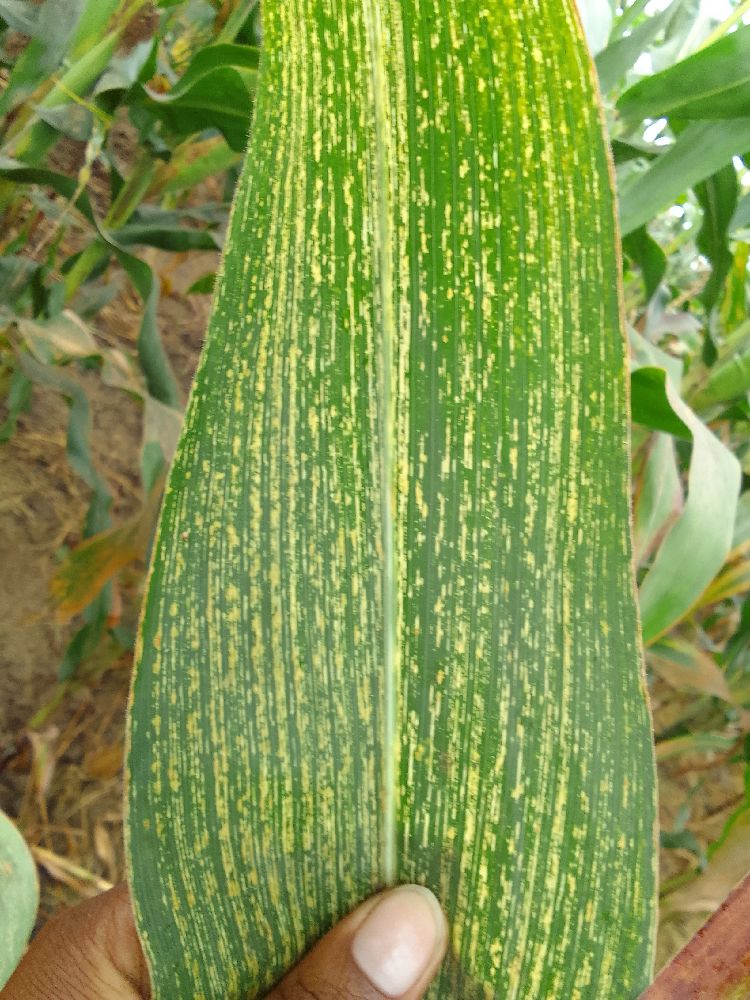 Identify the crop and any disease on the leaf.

maize, maize streak virus
